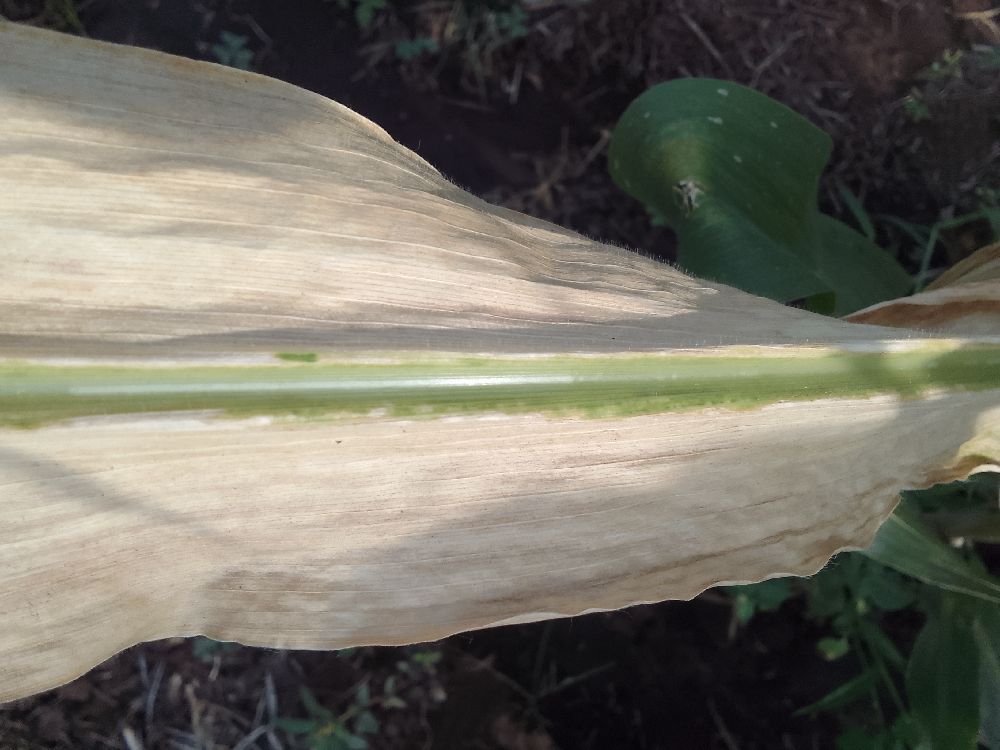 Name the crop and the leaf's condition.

maize, maize lethal necrosis
